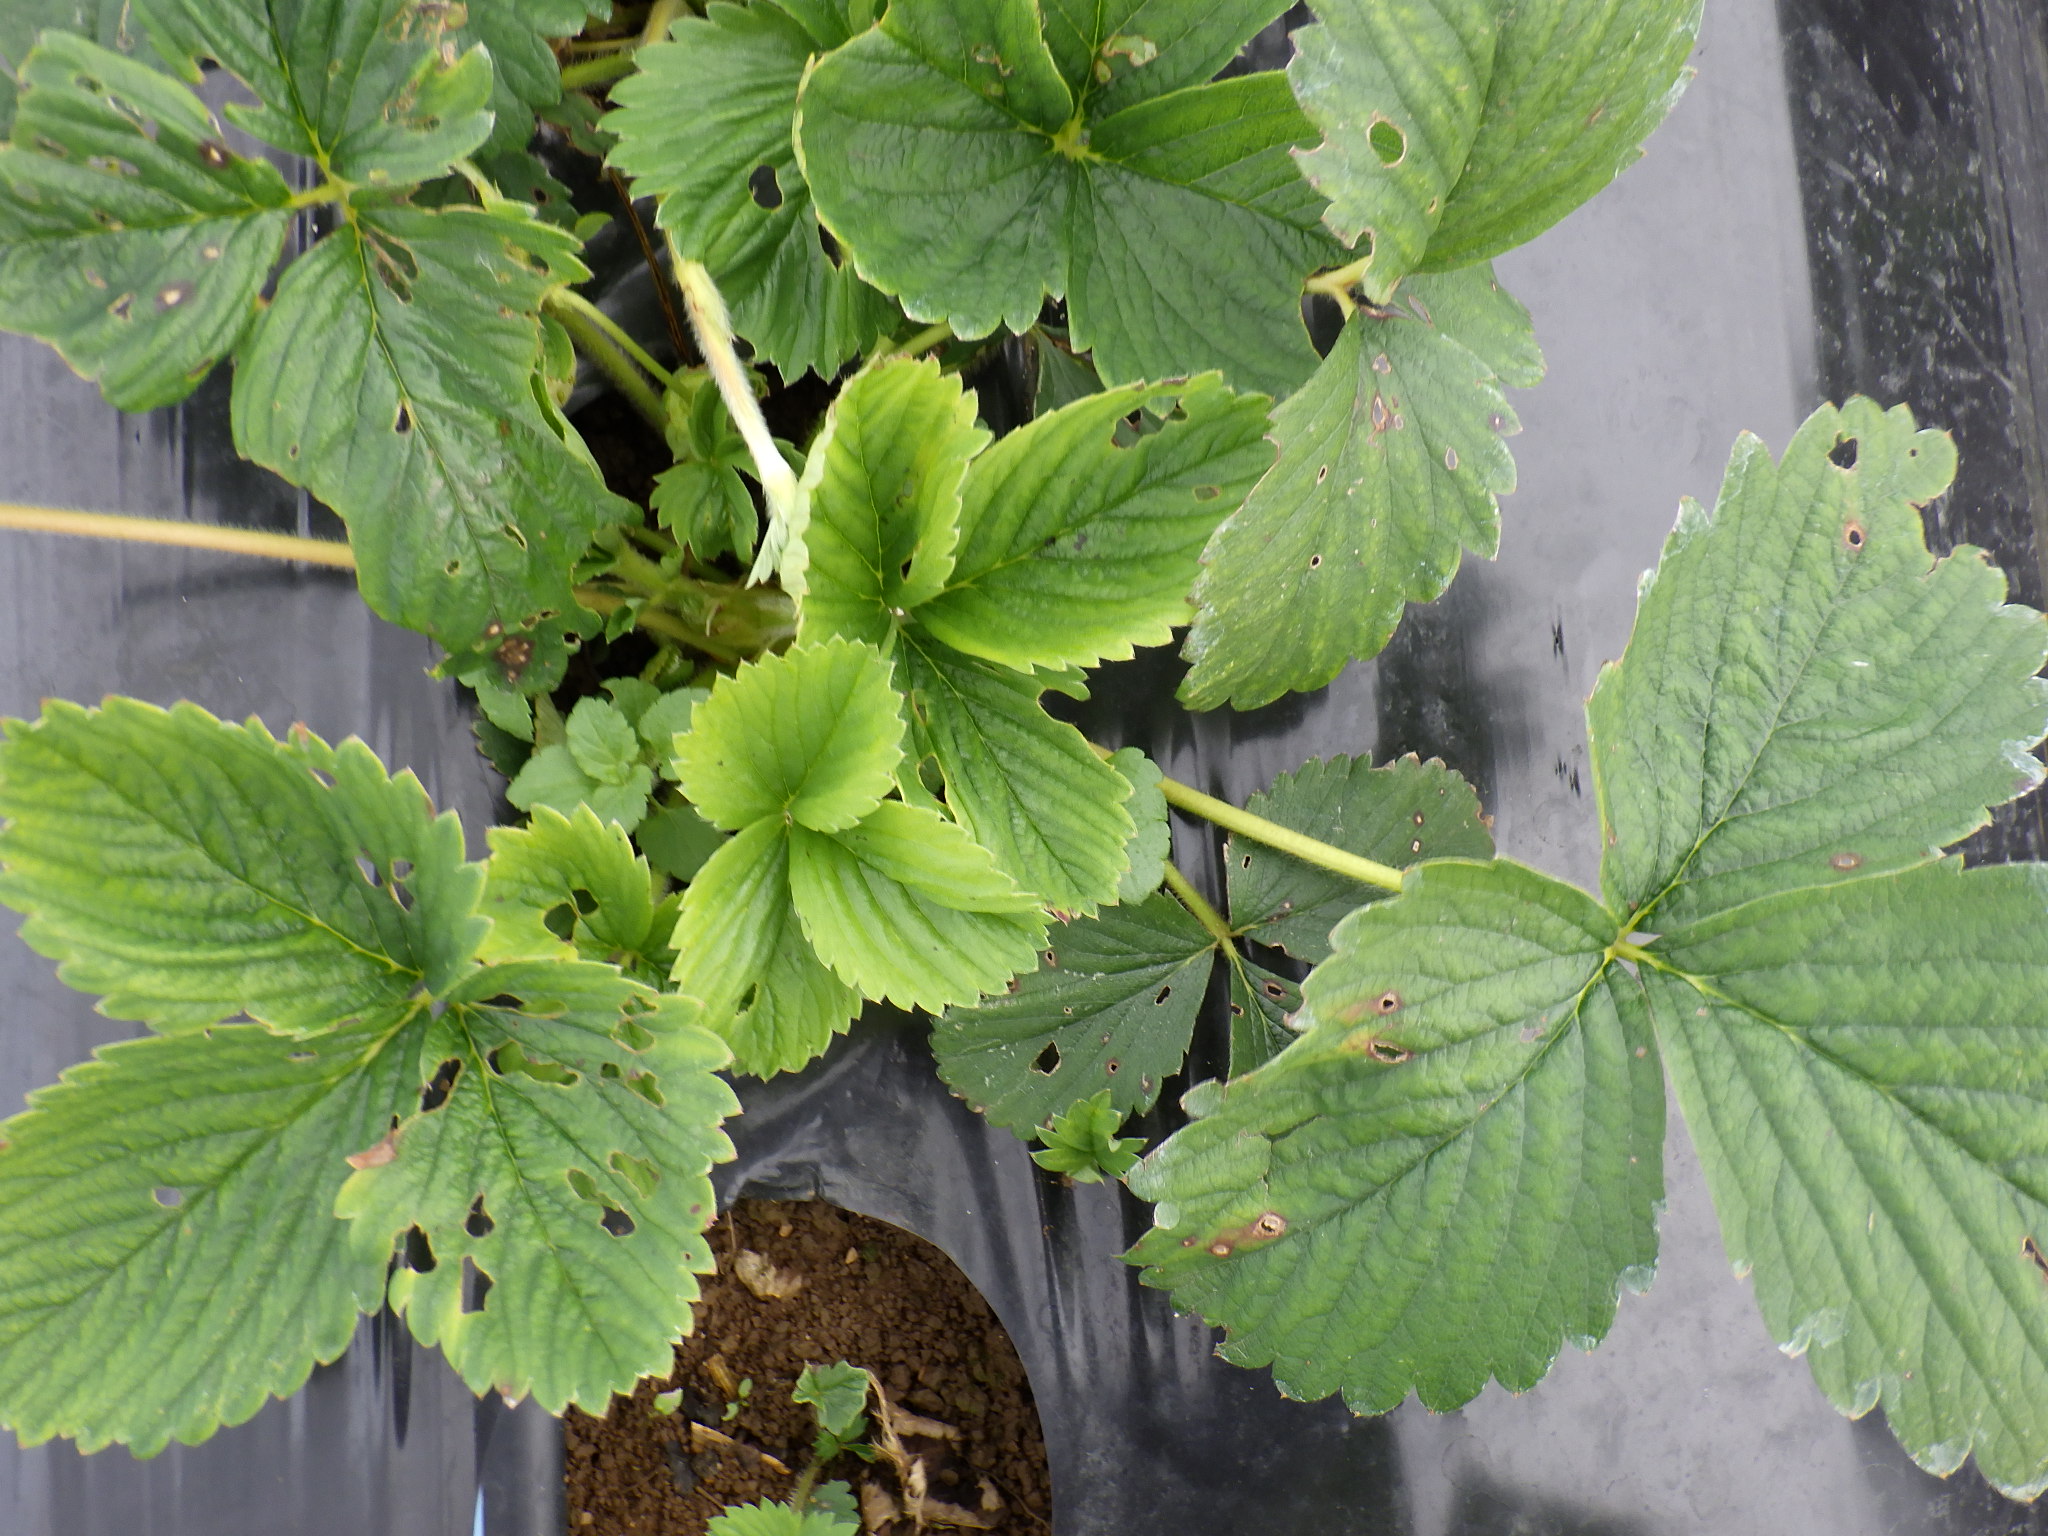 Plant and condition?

strawberry, phytophagous
